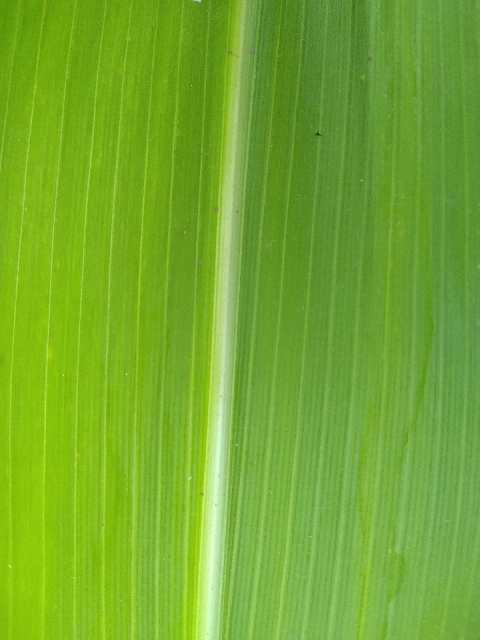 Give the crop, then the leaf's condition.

maize, healthy
